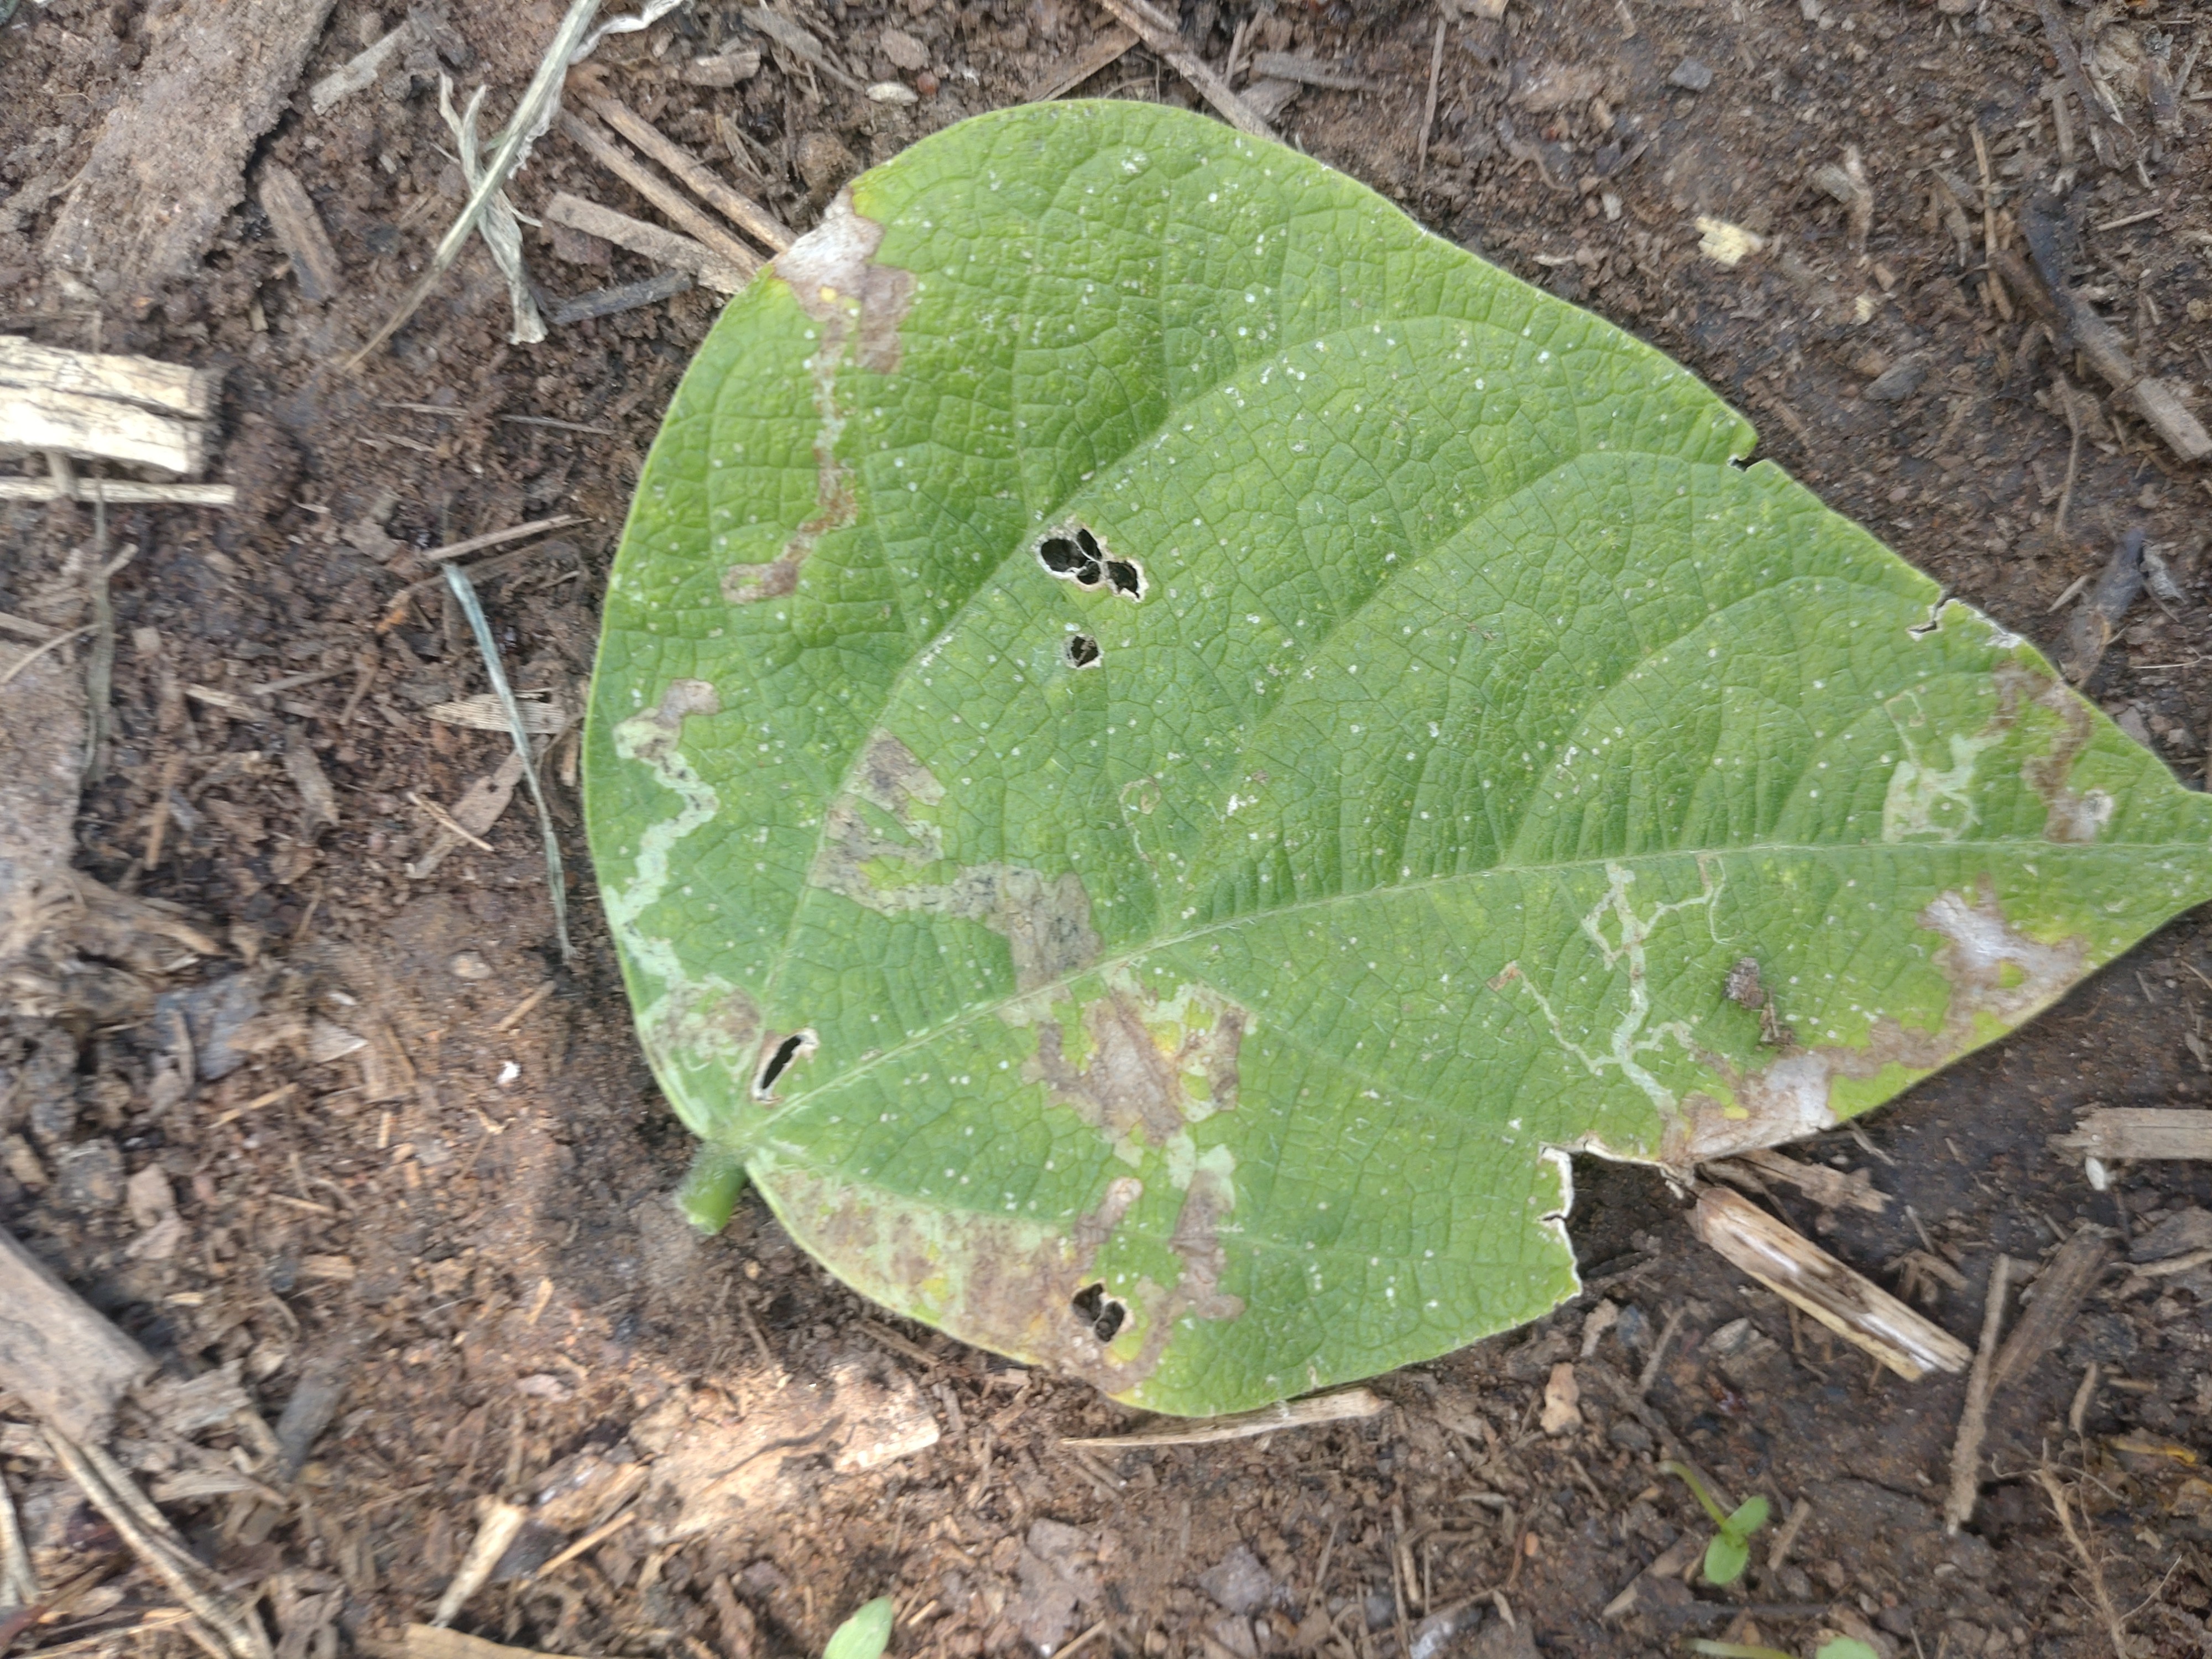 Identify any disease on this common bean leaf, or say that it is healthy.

anthracnose
